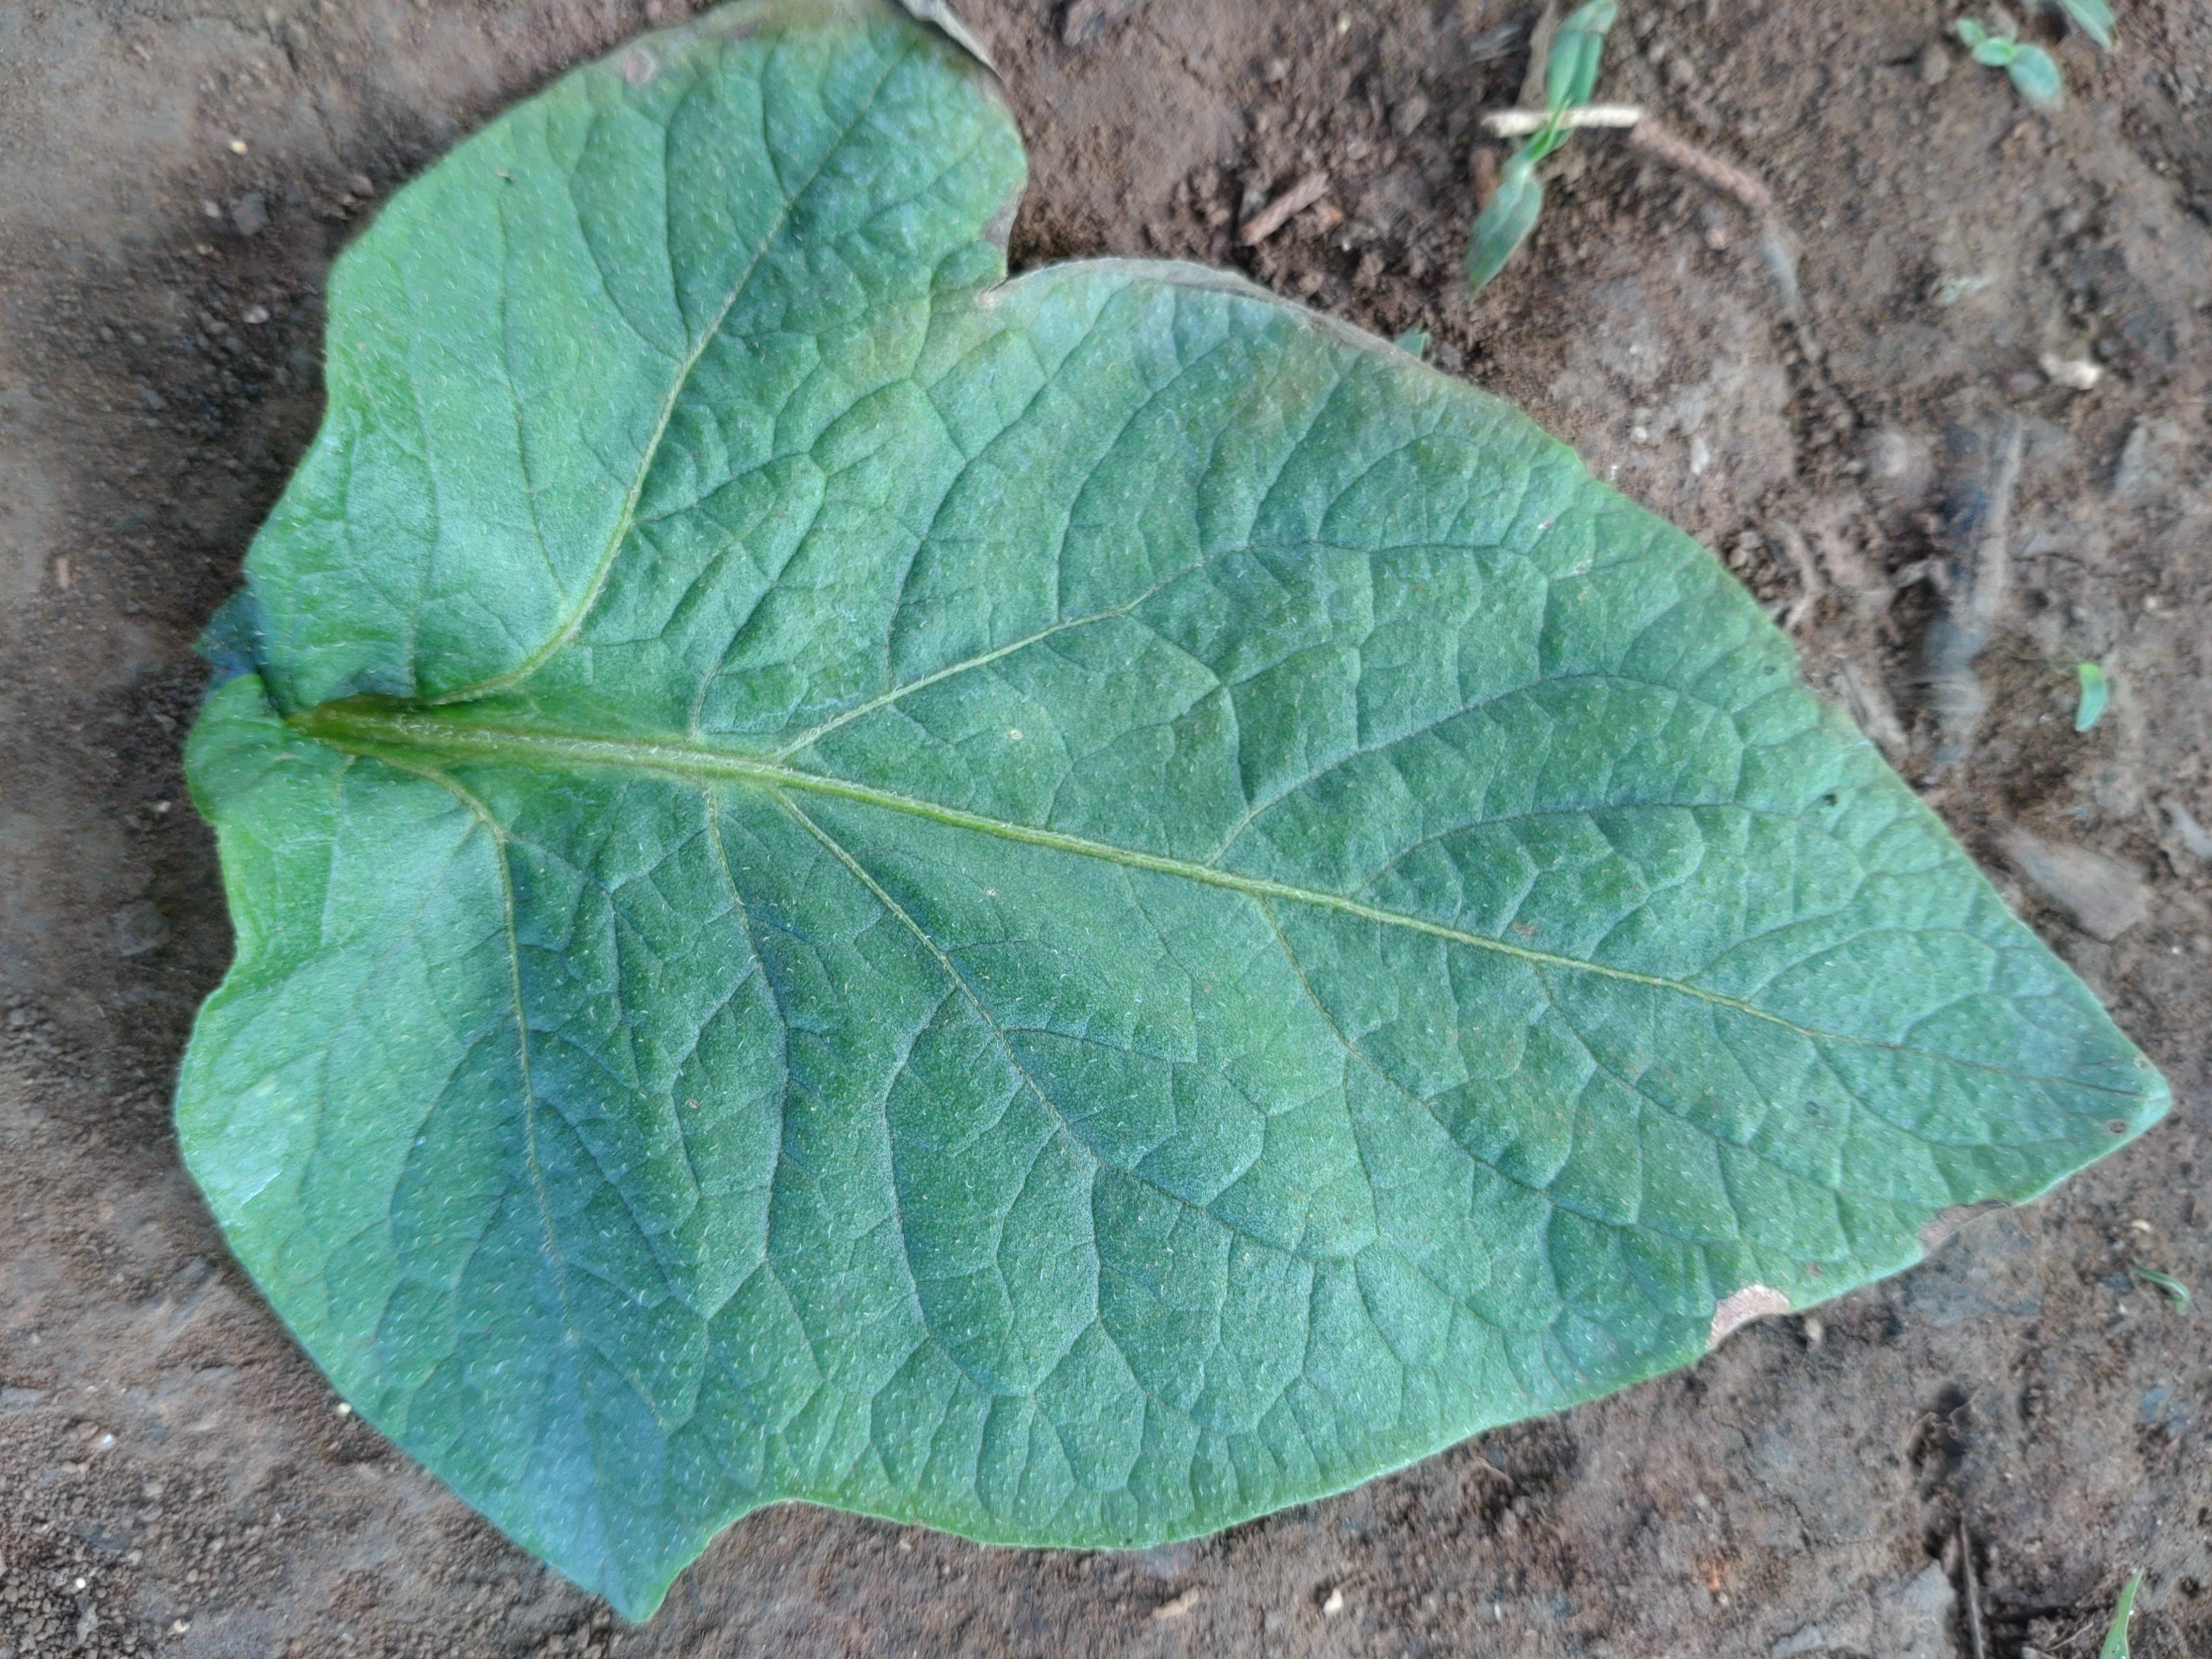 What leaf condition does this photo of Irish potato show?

early blight
